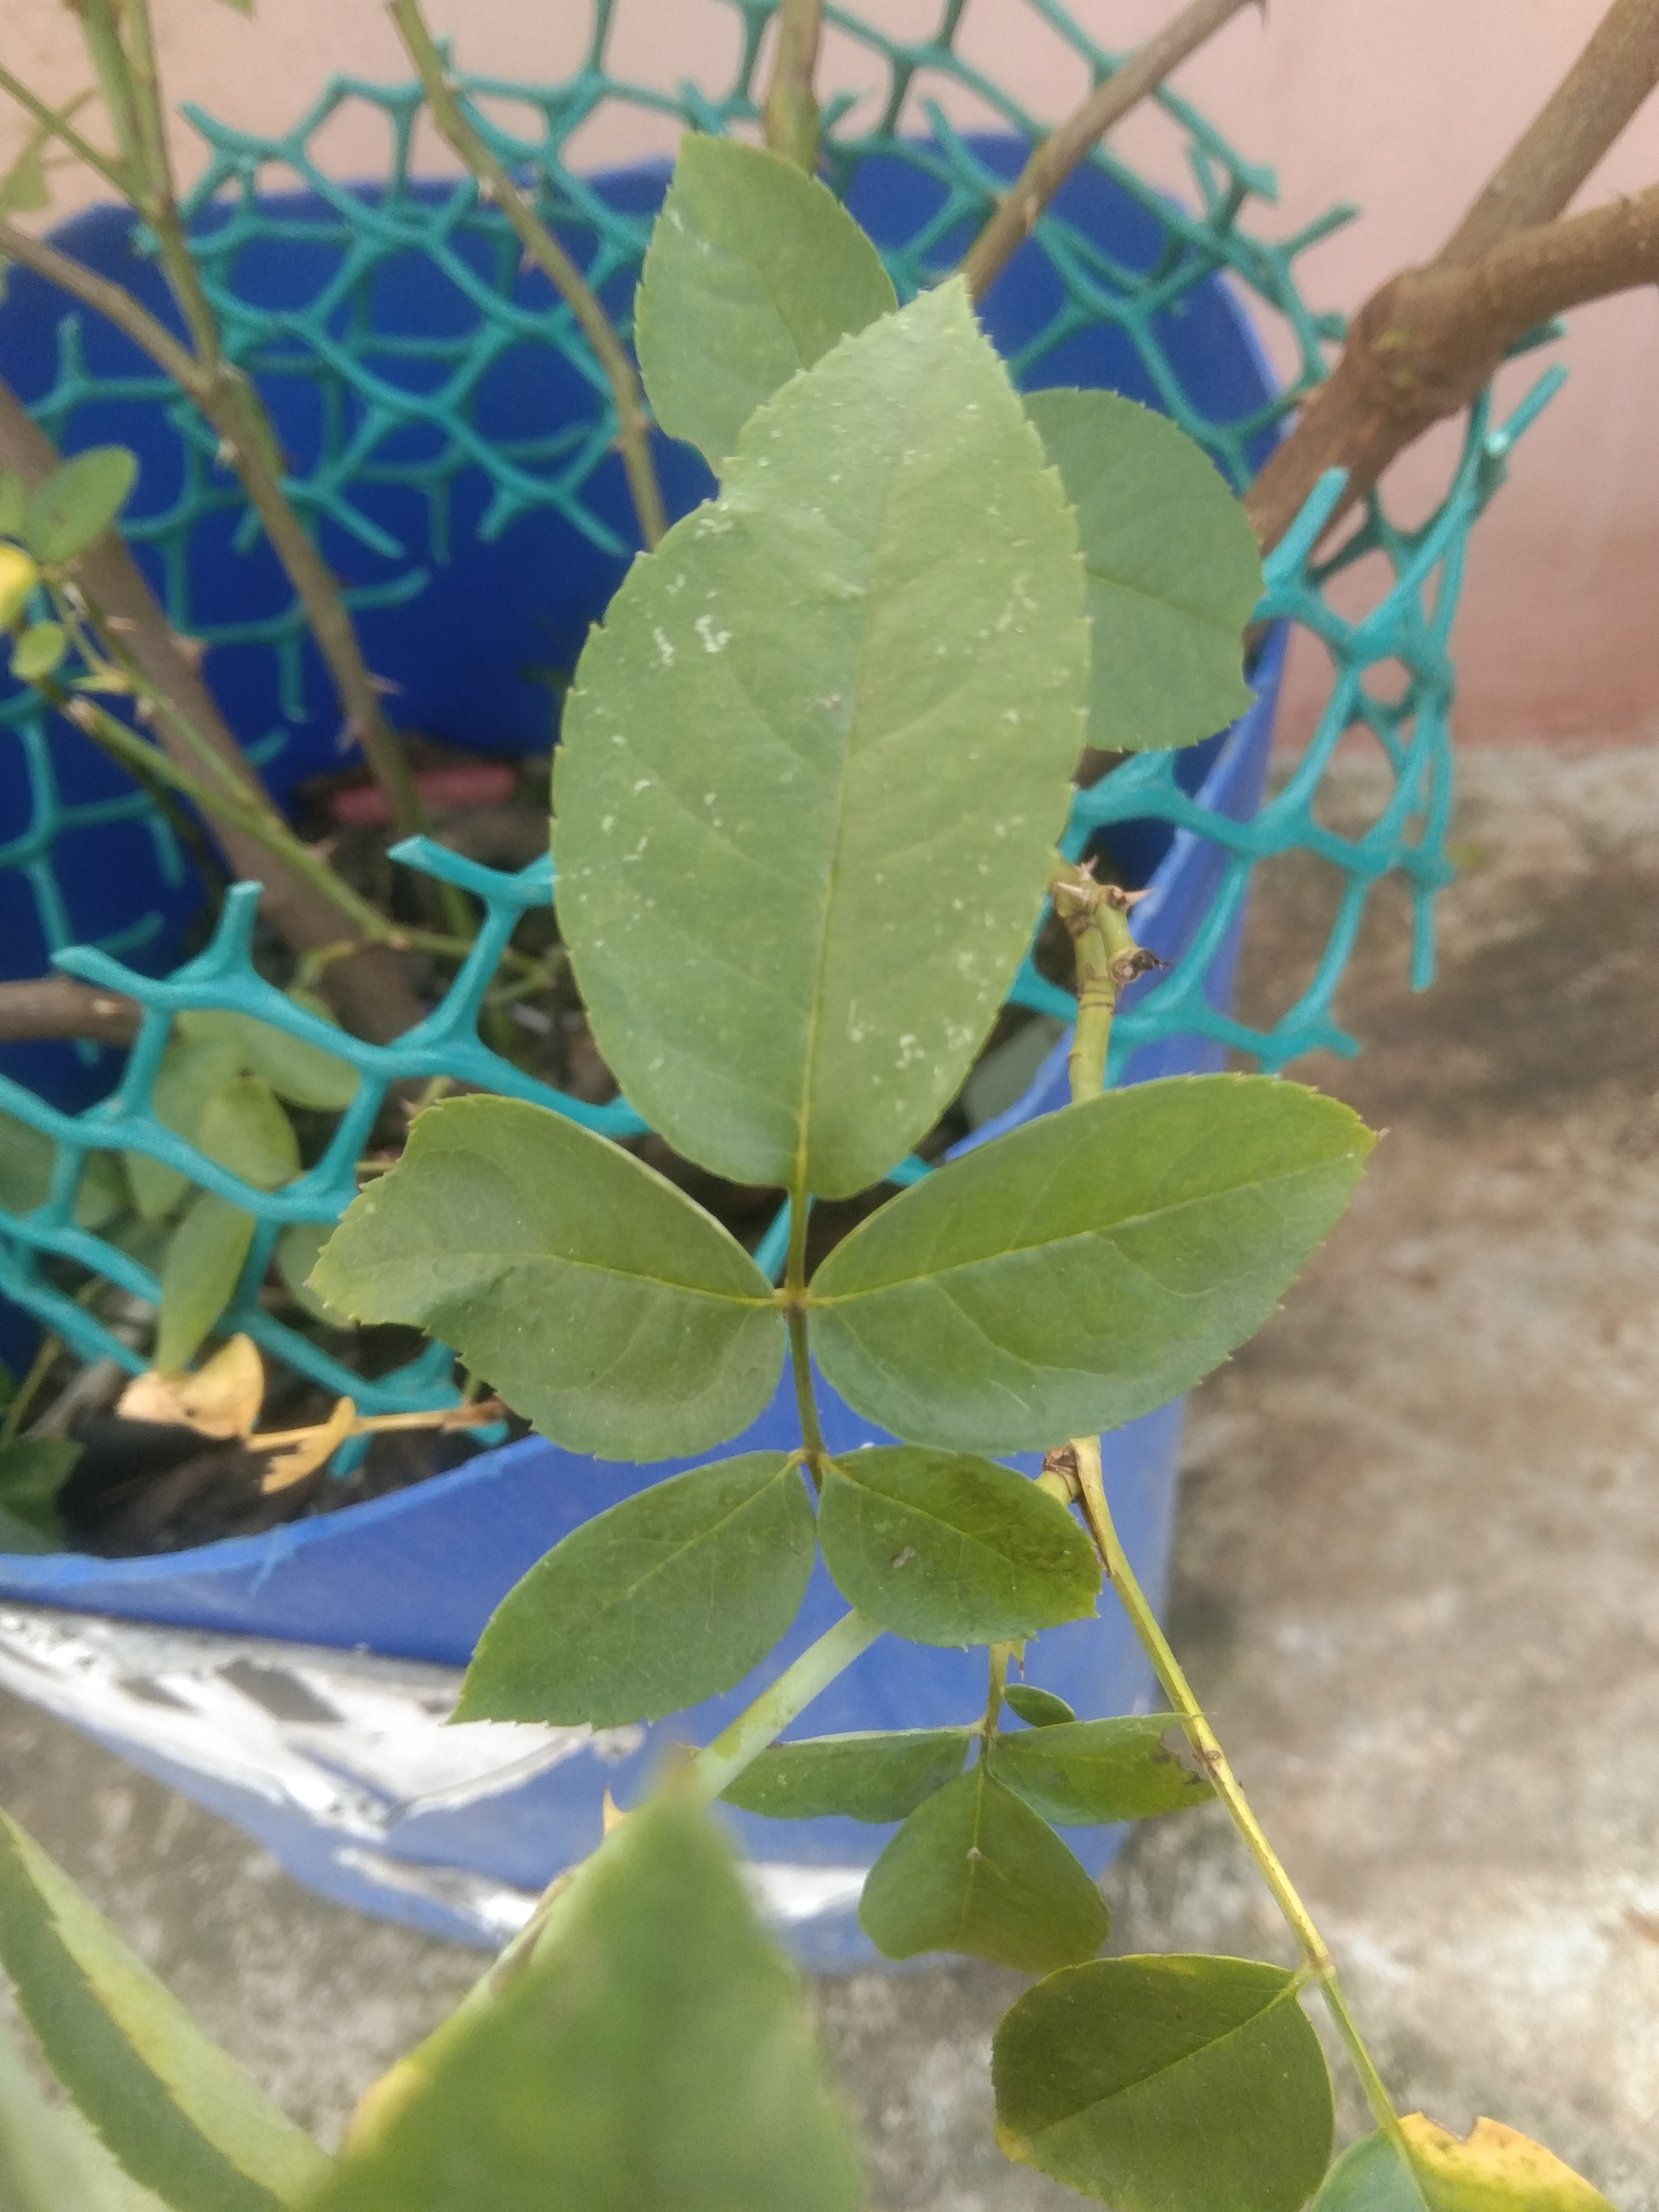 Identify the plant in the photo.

rose
